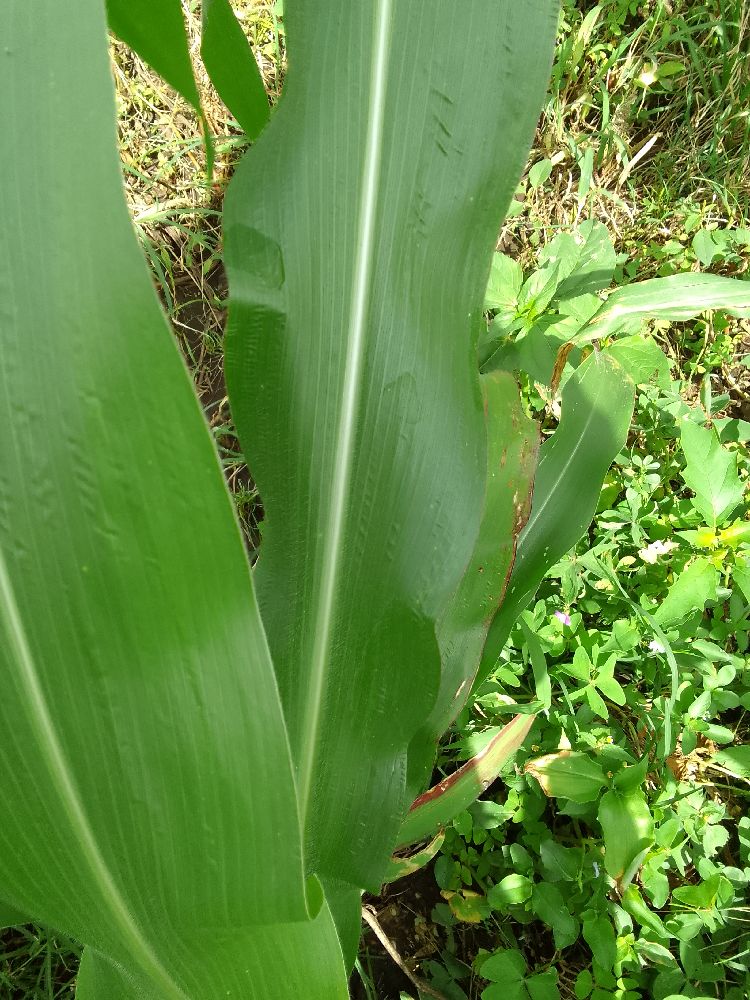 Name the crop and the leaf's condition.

maize, healthy
